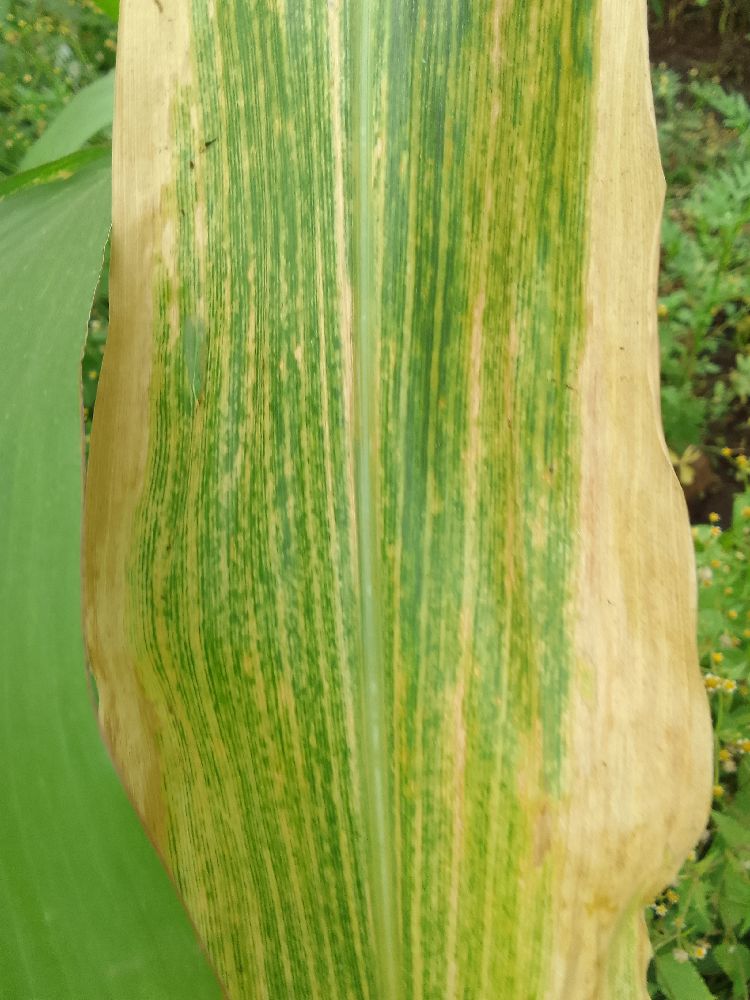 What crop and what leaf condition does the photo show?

maize, maize lethal necrosis
